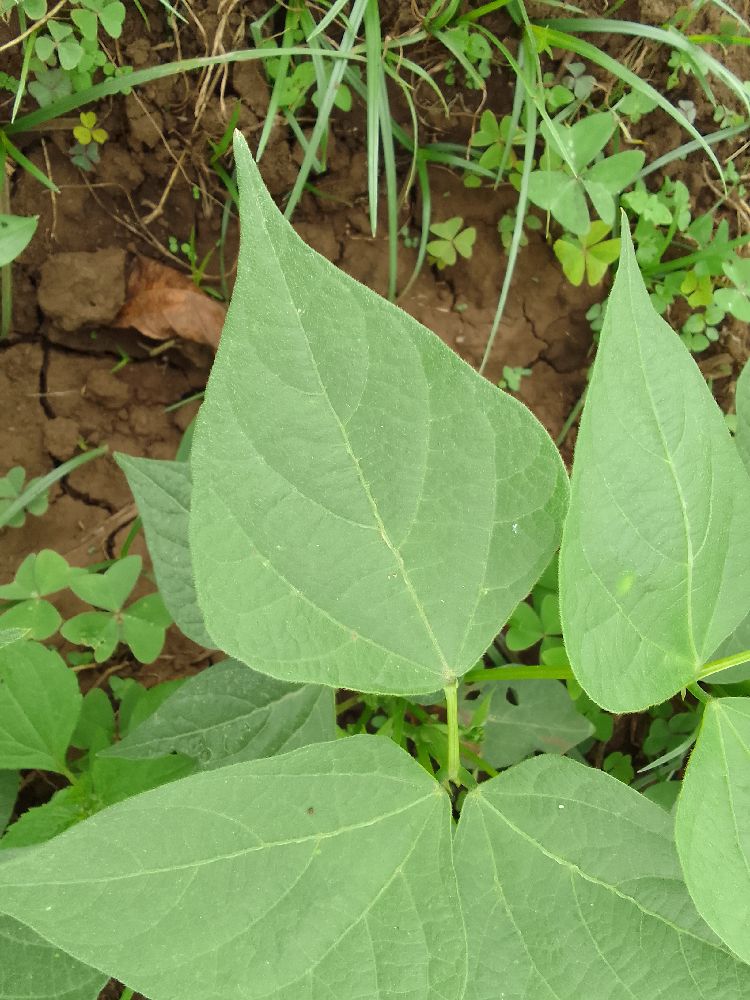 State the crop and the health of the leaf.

common bean, healthy
